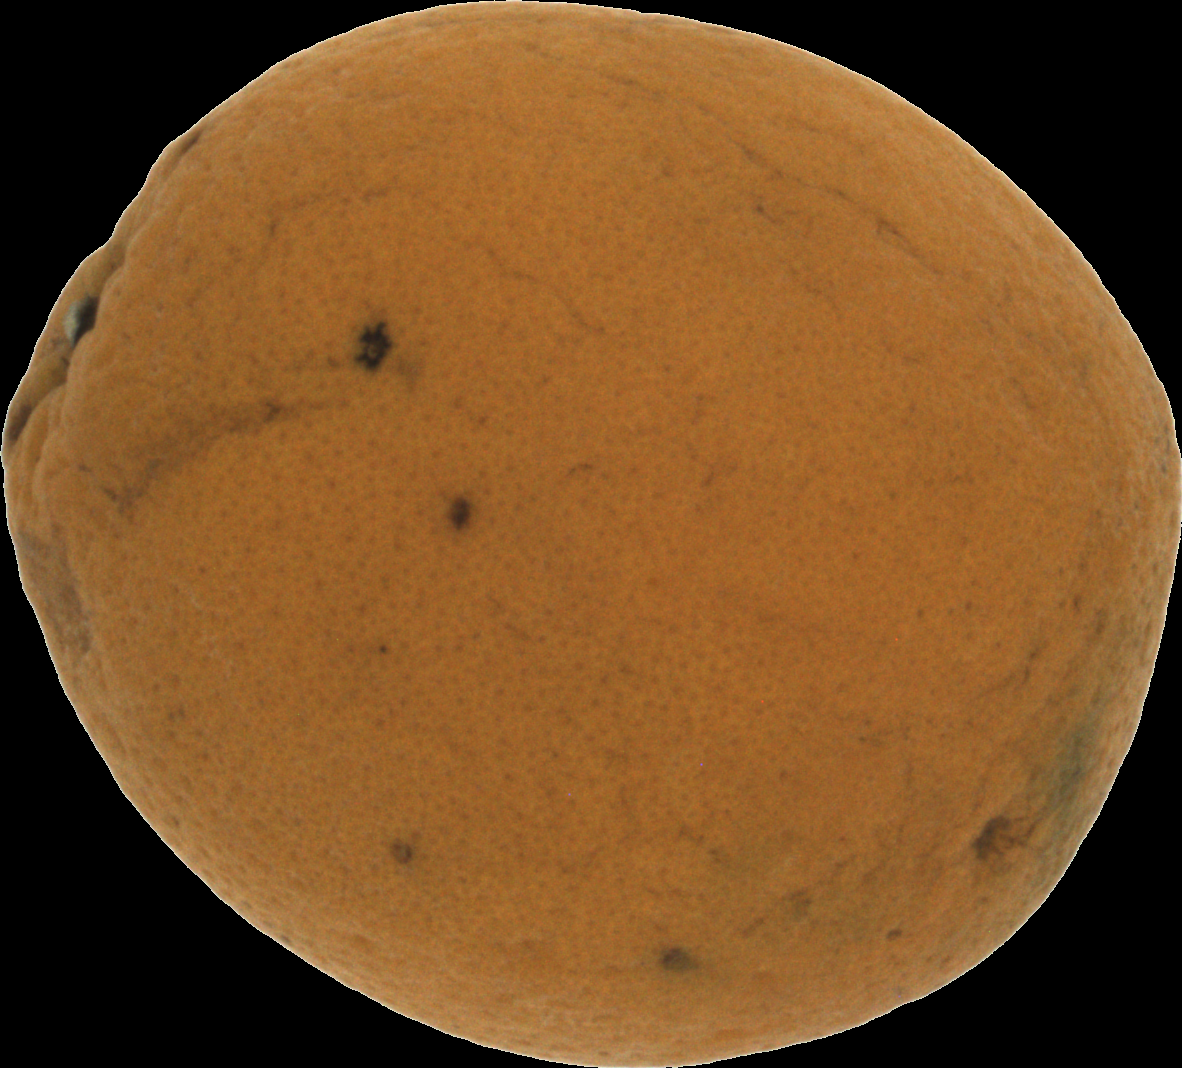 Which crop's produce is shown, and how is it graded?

orange, bad
